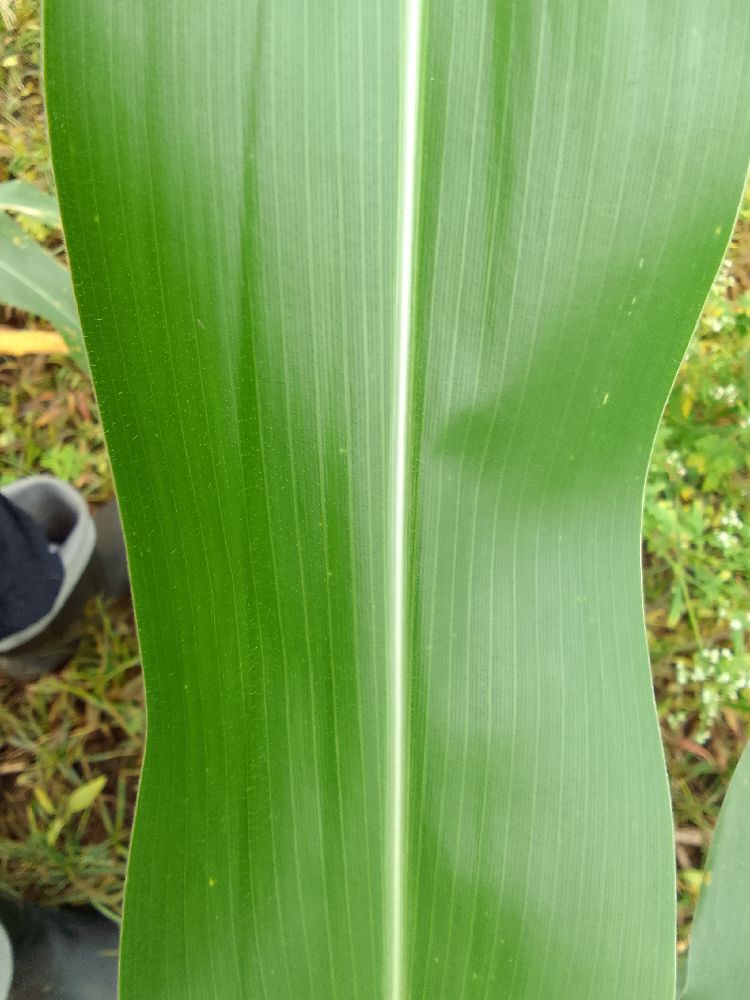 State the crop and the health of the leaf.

maize, healthy
